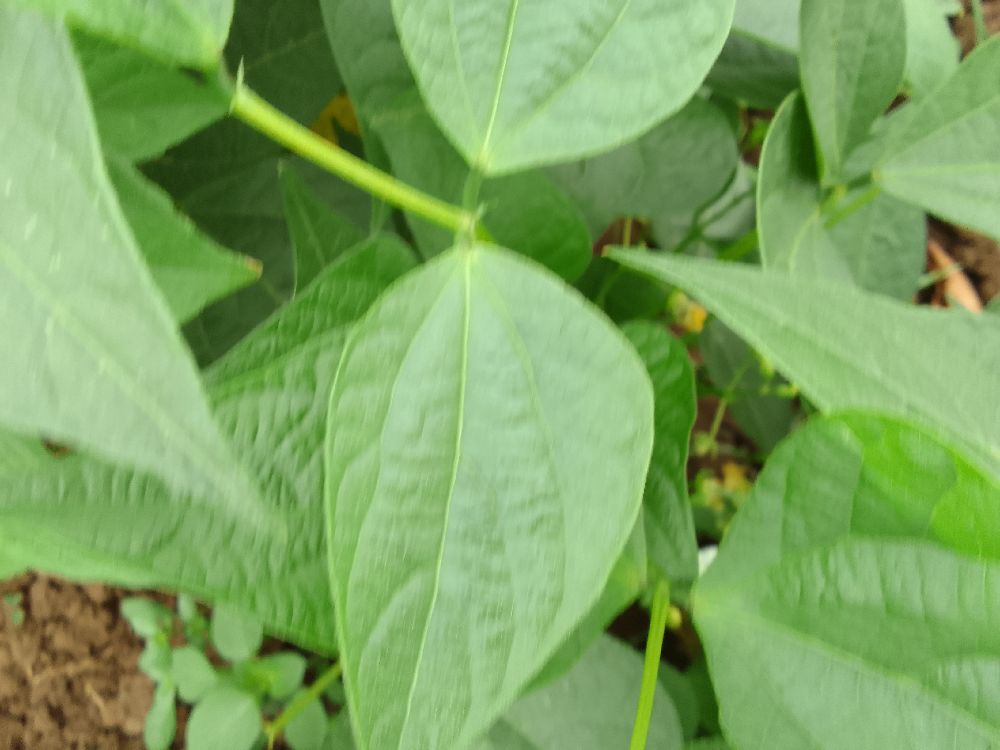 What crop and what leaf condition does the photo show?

common bean, healthy
